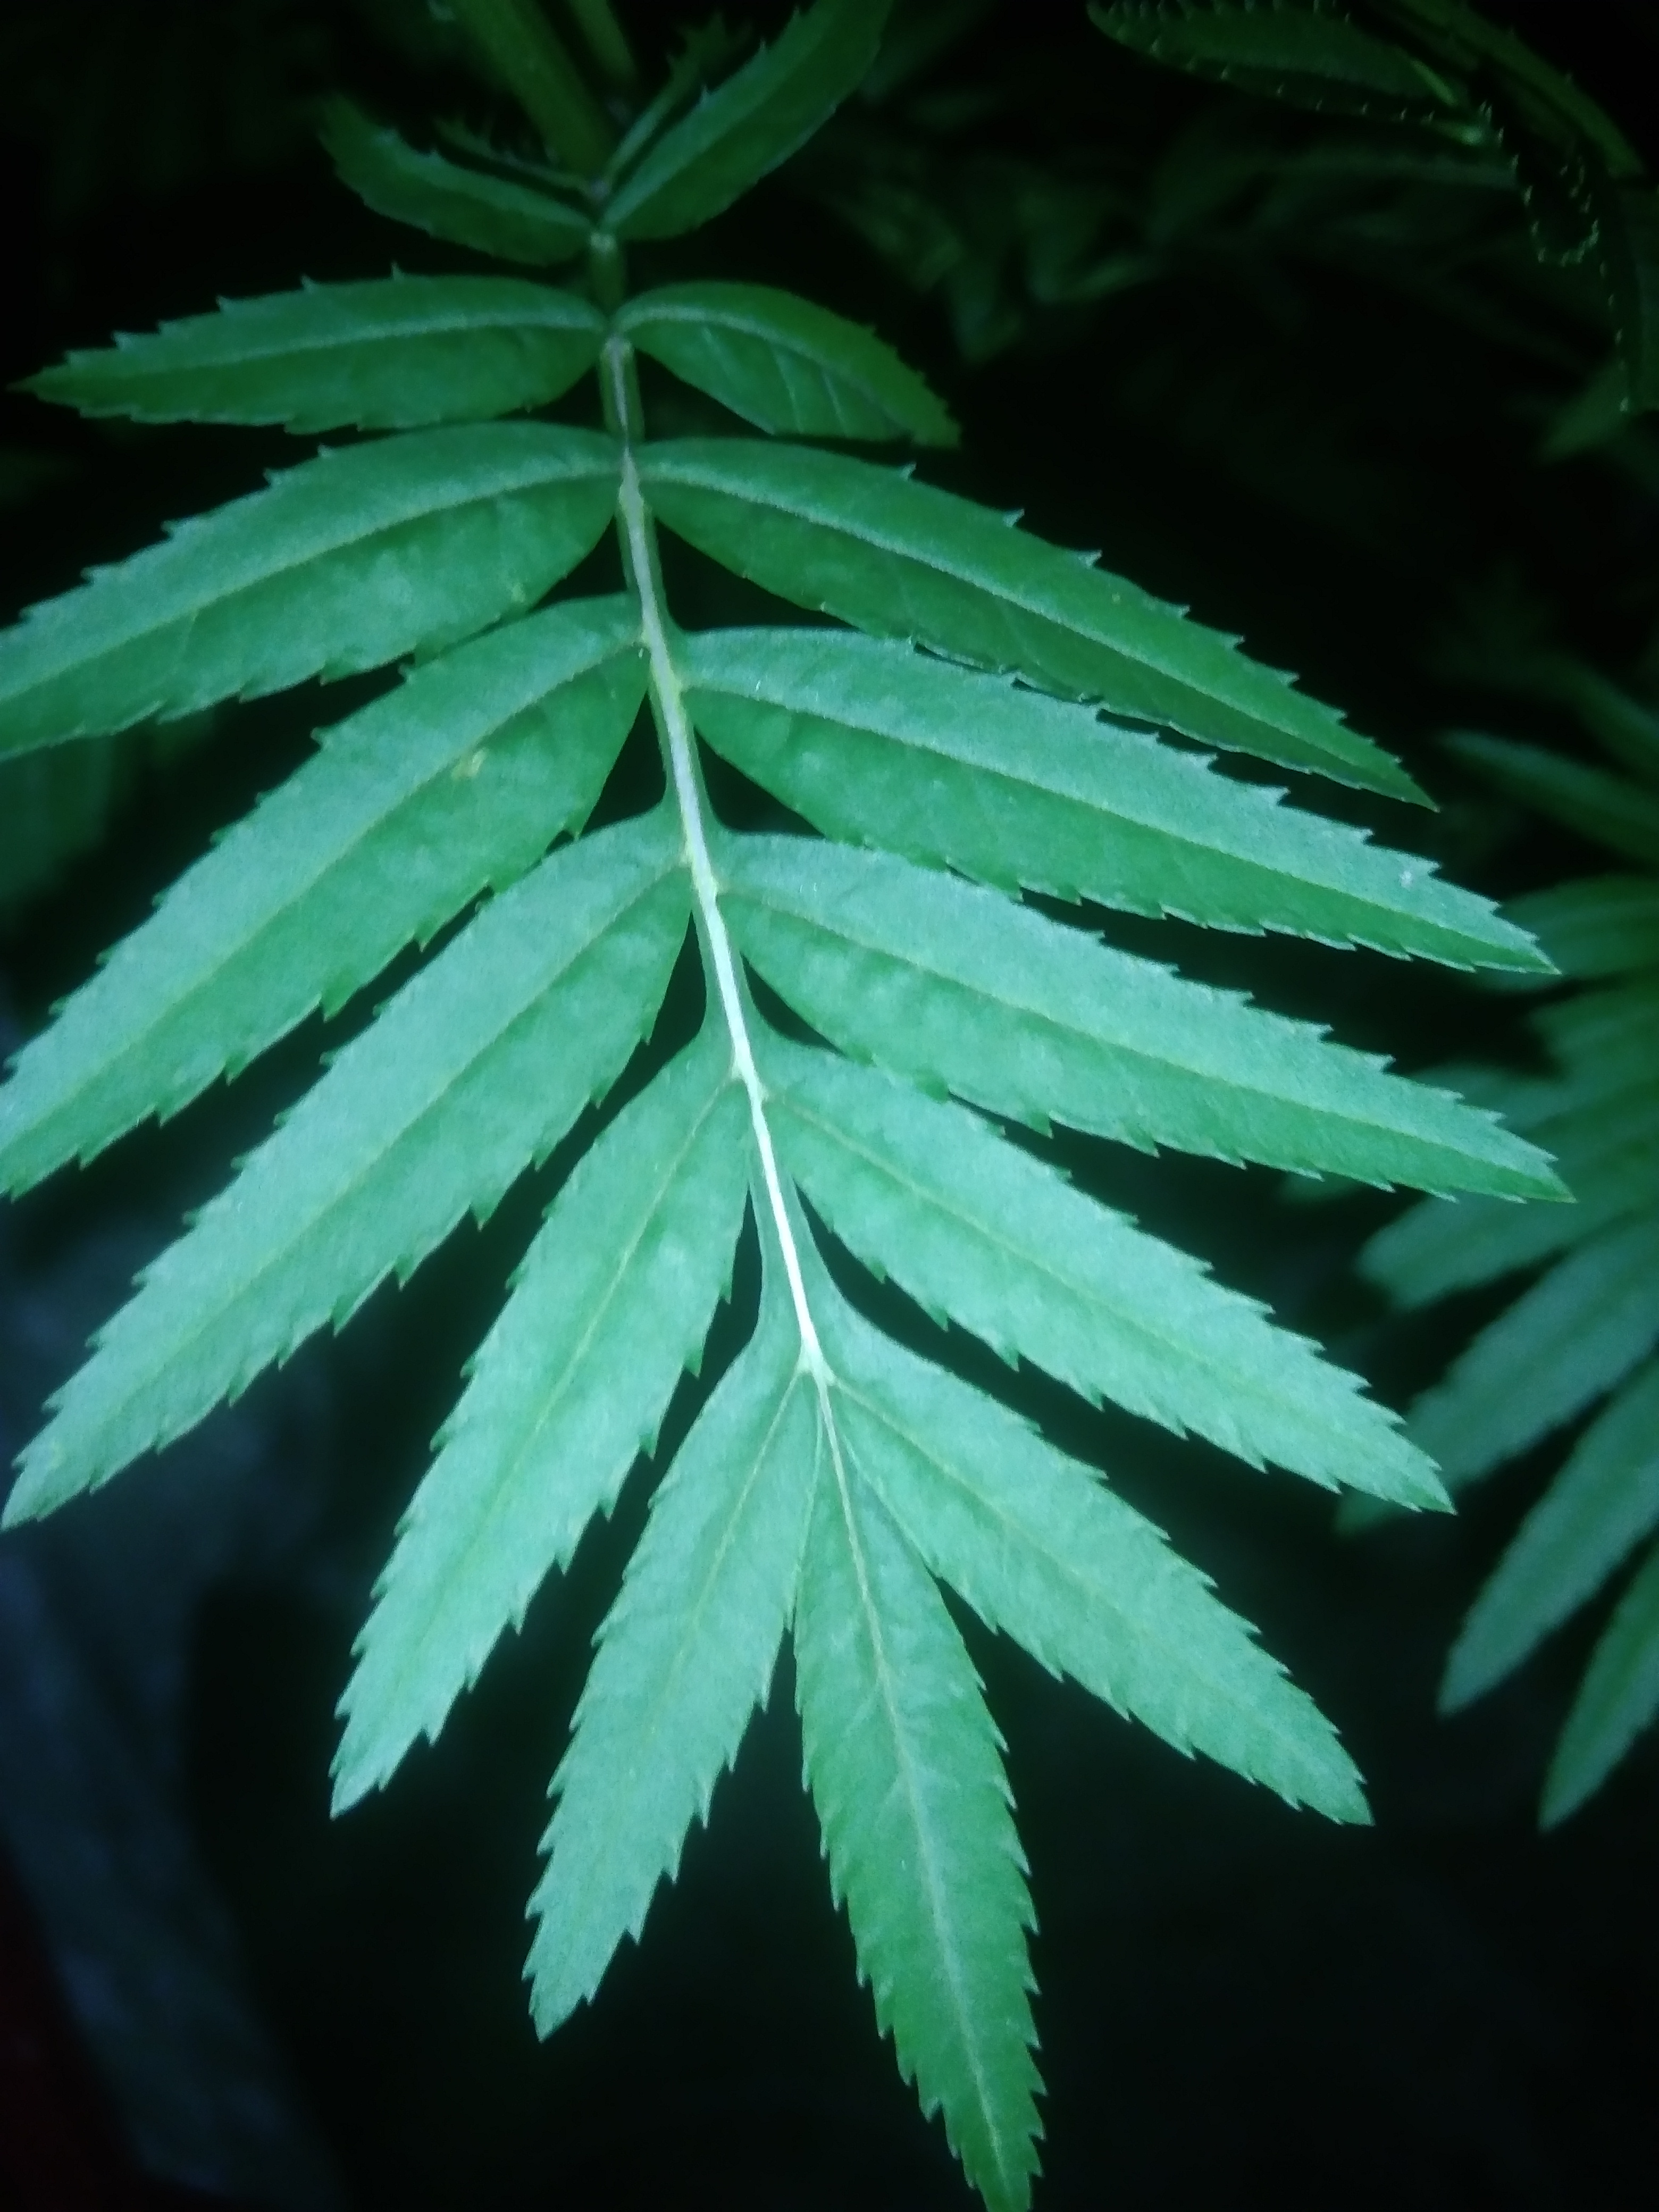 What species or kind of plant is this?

marigold
